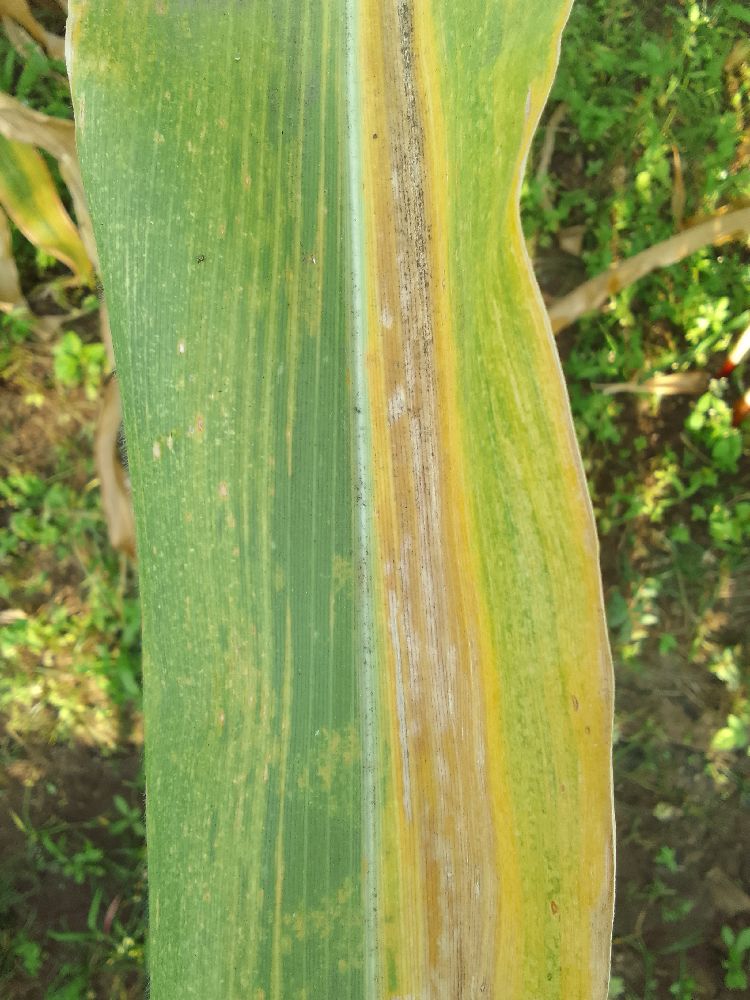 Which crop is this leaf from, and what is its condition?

maize, maize lethal necrosis
